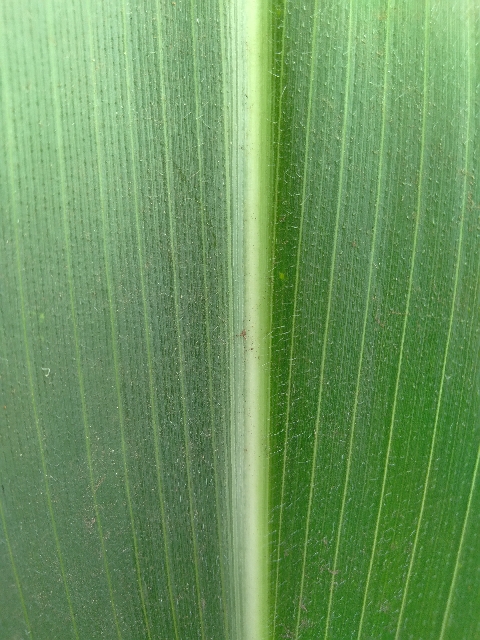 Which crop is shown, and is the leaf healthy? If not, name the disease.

maize, healthy
